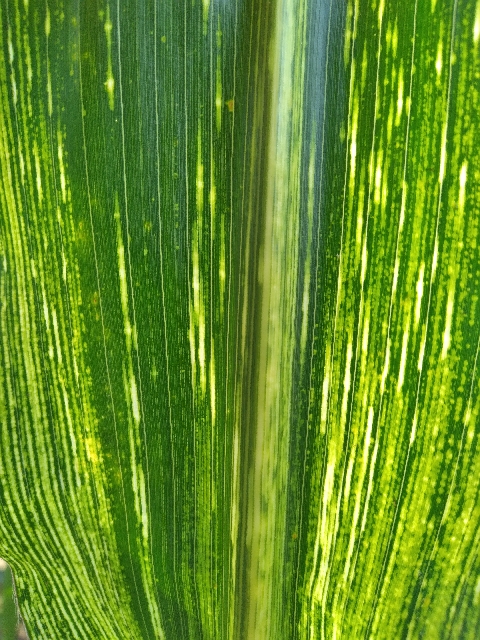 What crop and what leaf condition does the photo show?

maize, maize streak virus
